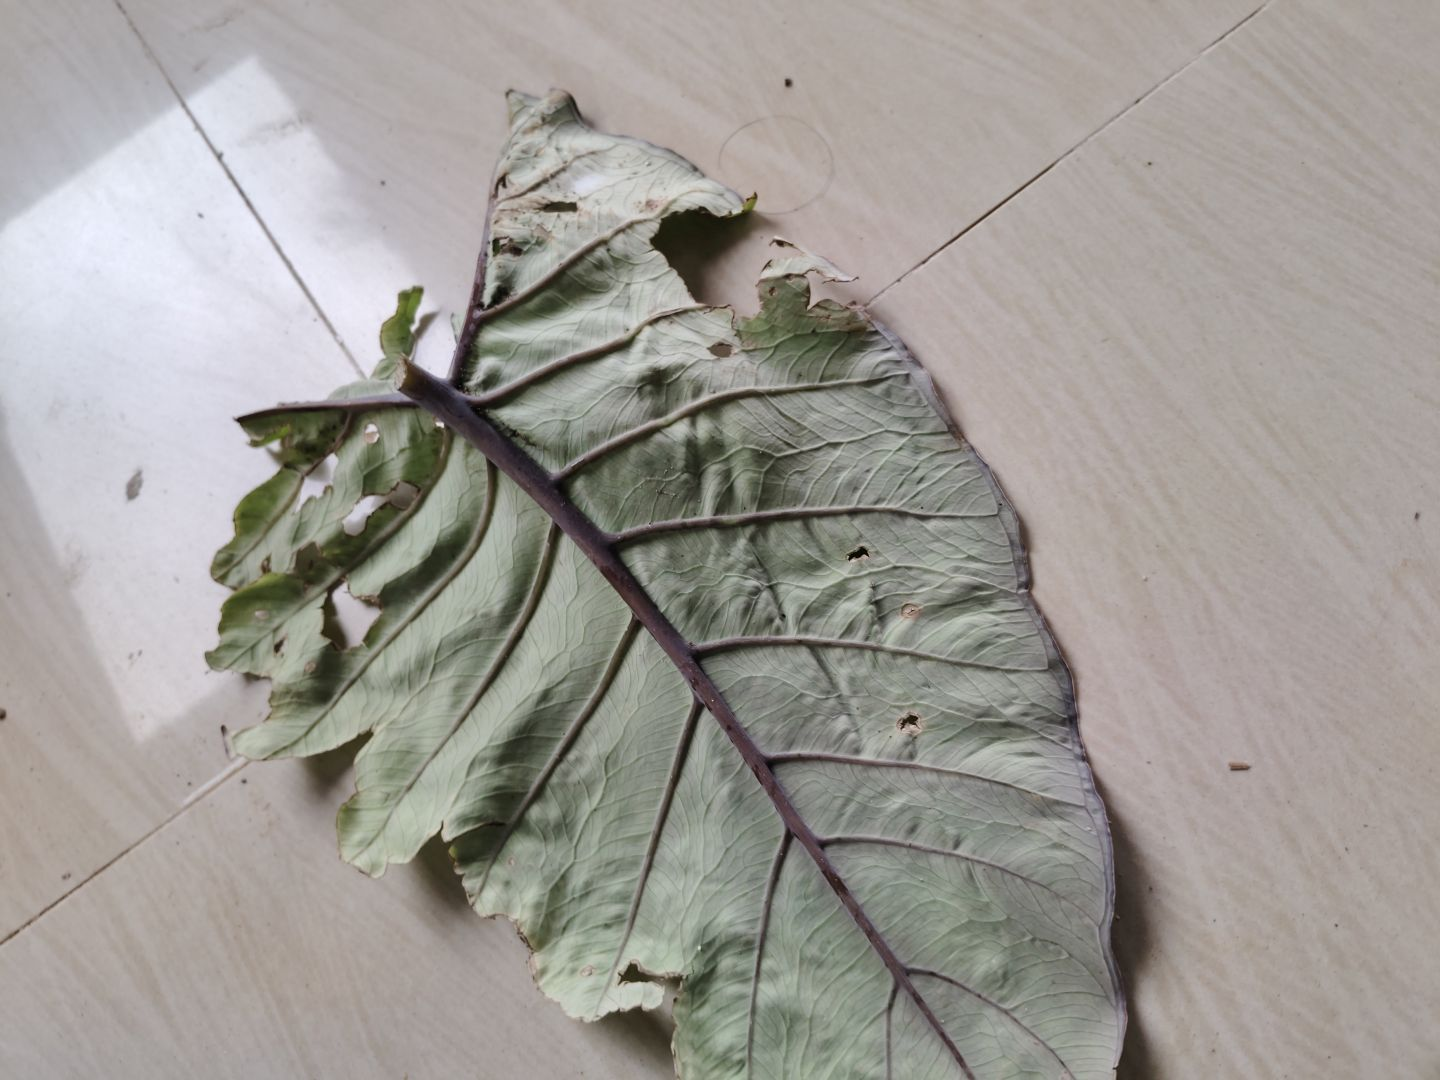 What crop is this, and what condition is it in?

taro, leaf blight
